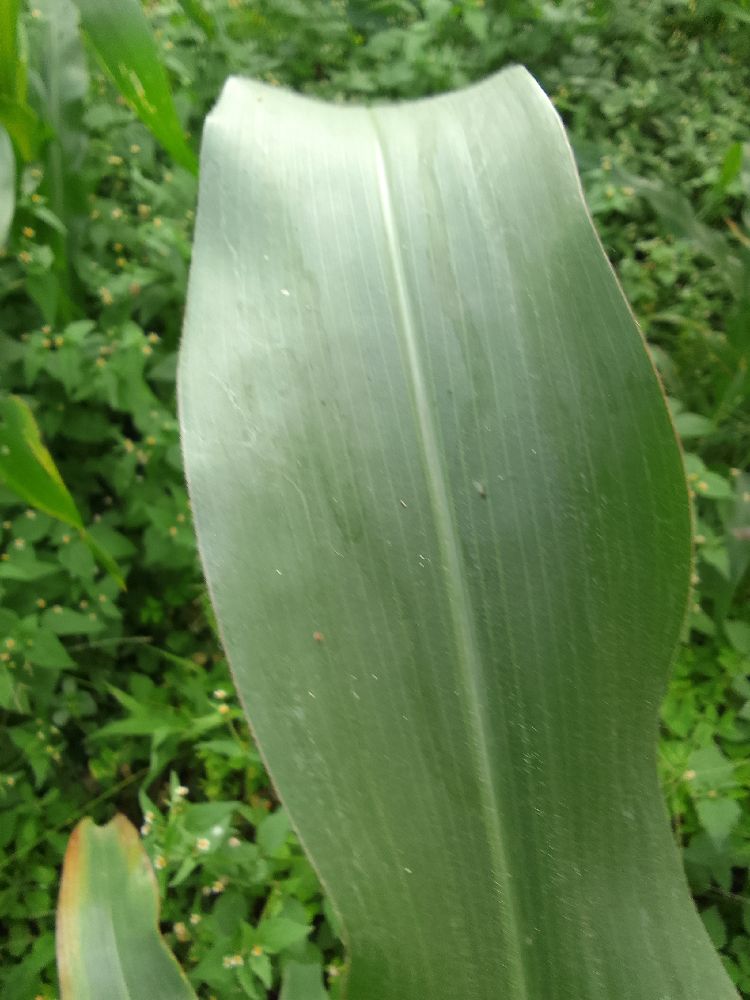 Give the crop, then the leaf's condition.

maize, healthy
